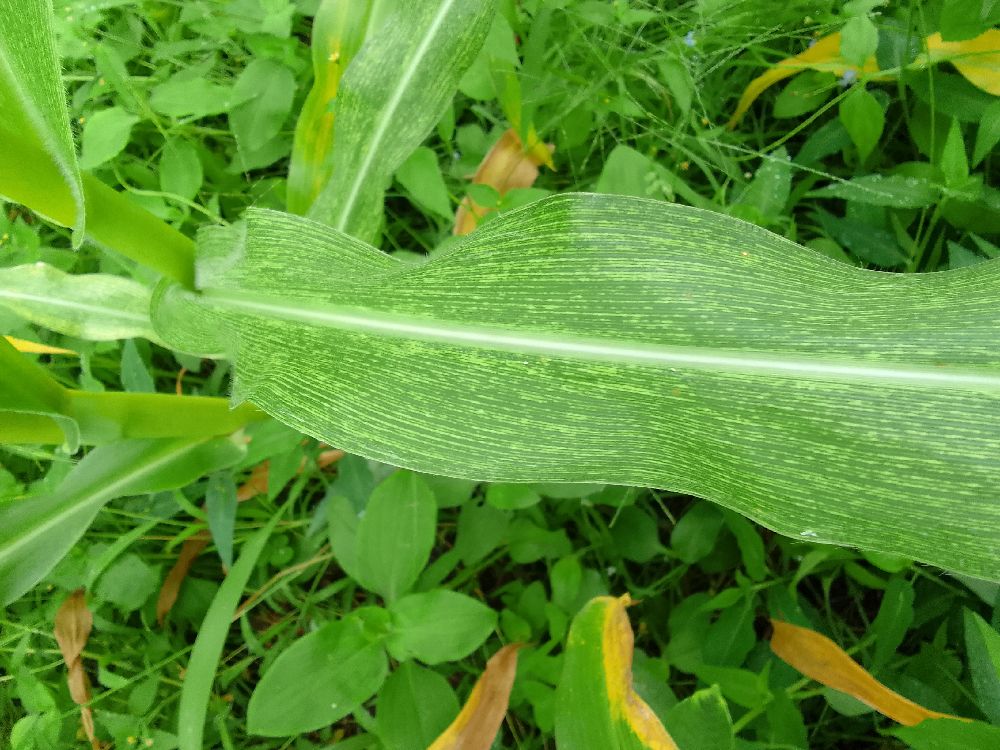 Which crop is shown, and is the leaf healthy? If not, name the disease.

maize, maize streak virus
